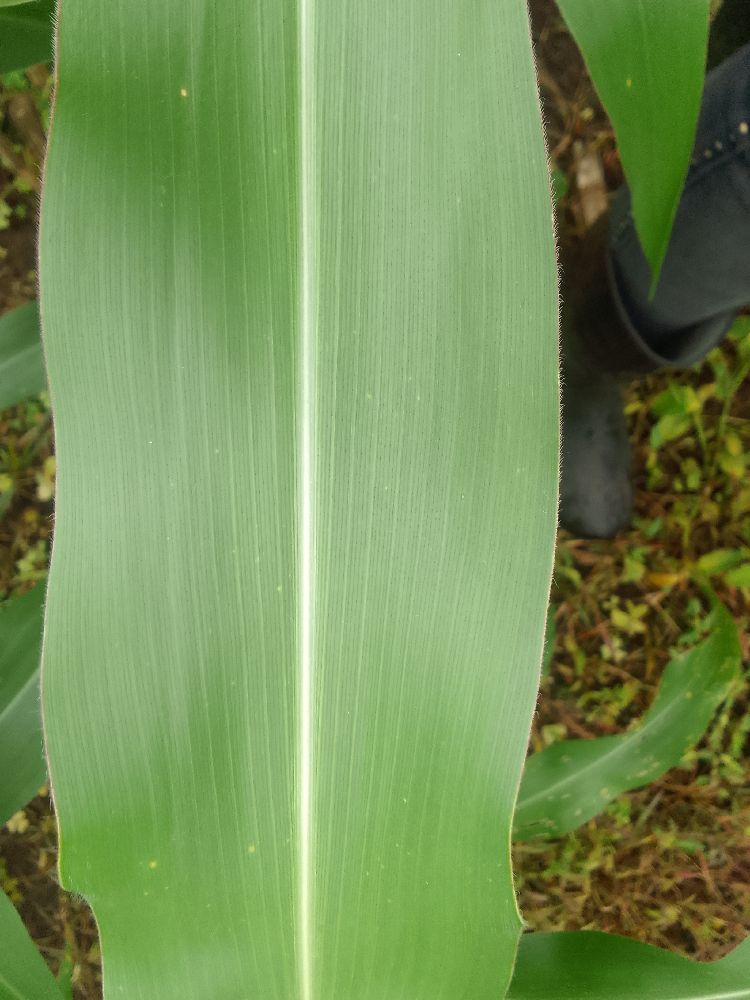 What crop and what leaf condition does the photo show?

maize, healthy
